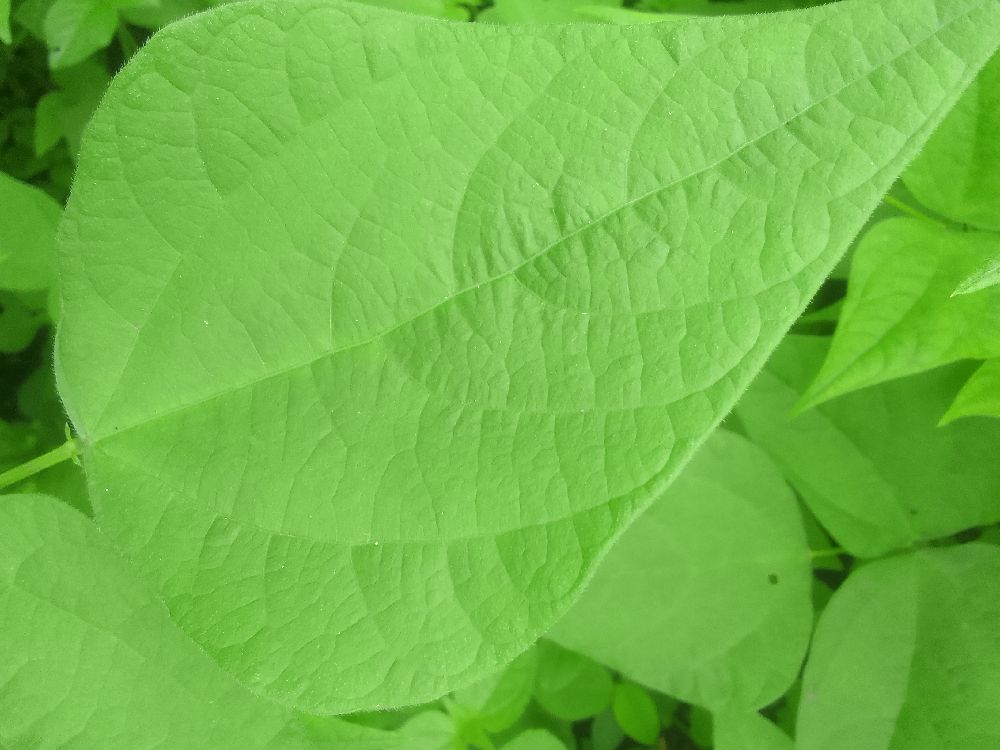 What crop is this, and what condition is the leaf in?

common bean, healthy
